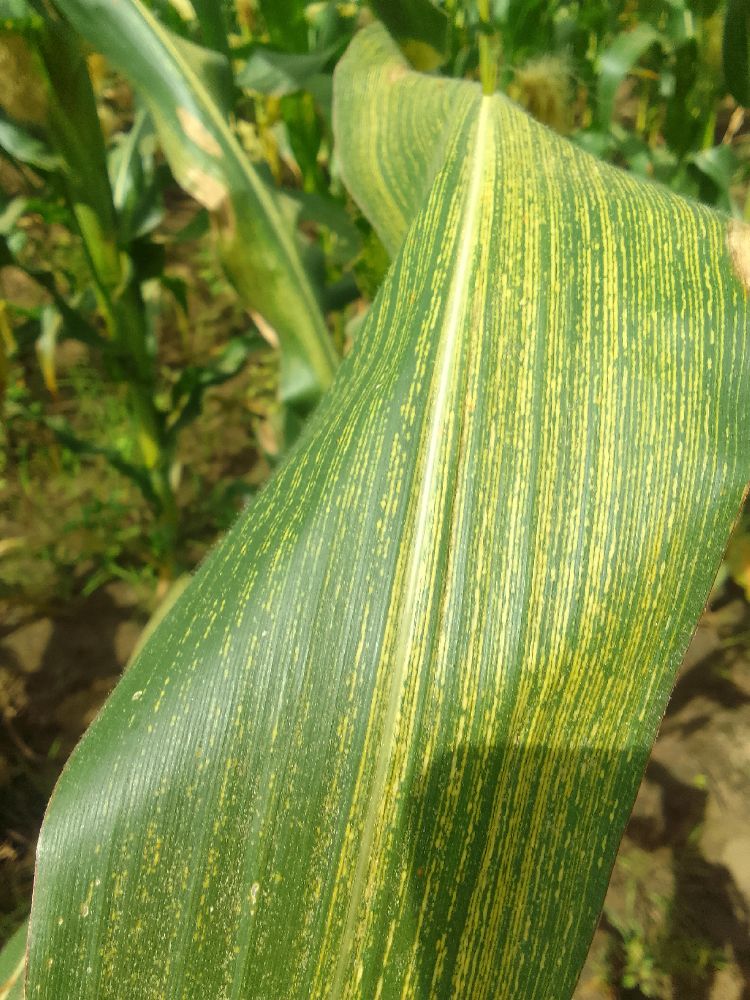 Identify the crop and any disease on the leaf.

maize, maize streak virus
